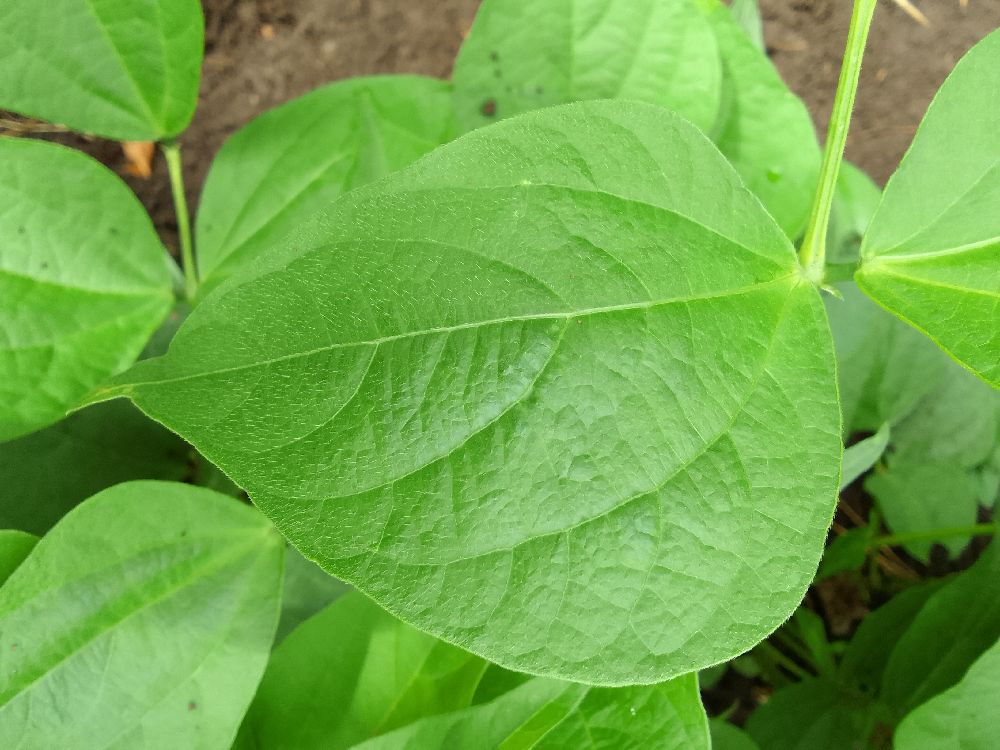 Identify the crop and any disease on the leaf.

common bean, healthy
